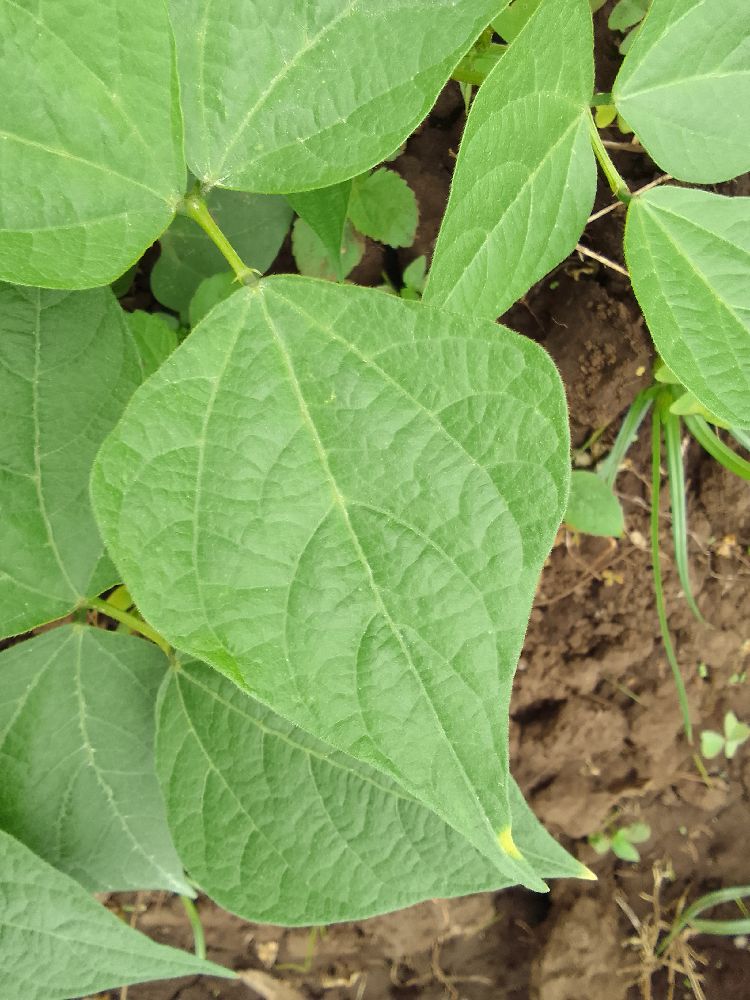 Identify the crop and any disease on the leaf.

common bean, healthy
